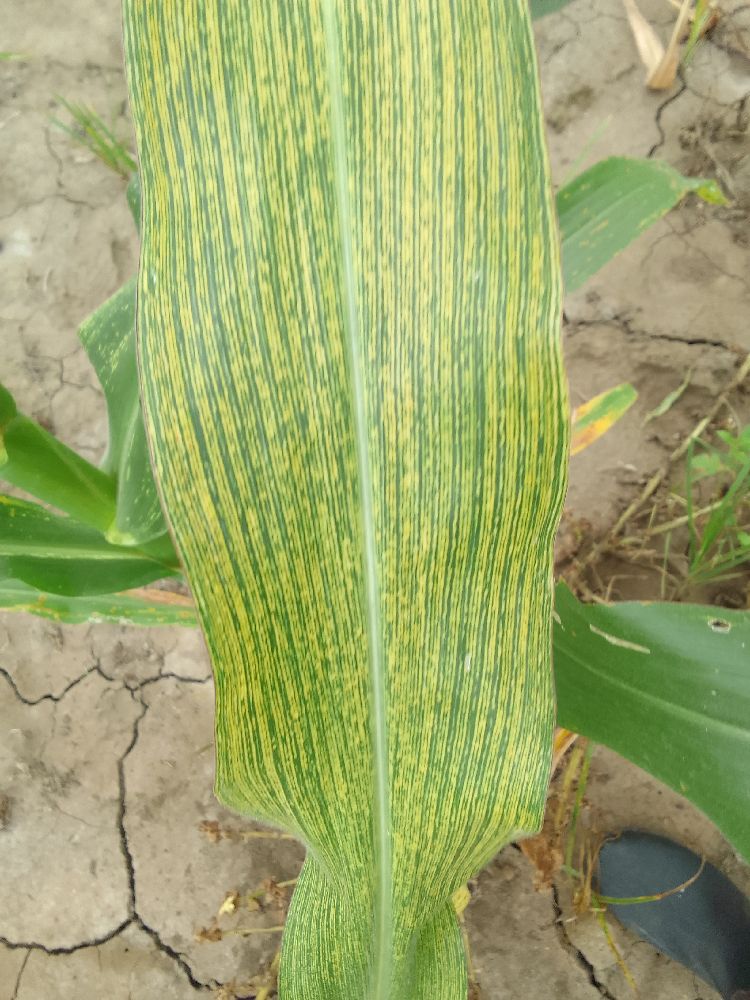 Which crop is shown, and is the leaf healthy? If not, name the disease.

maize, maize streak virus
